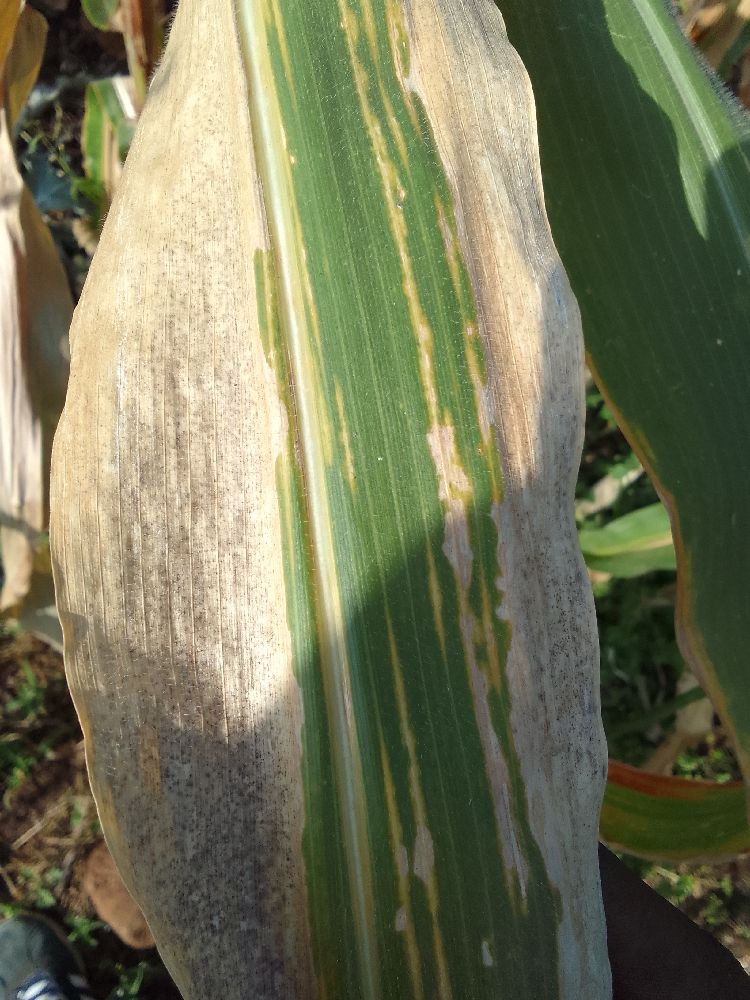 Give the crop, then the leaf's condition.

maize, maize lethal necrosis
